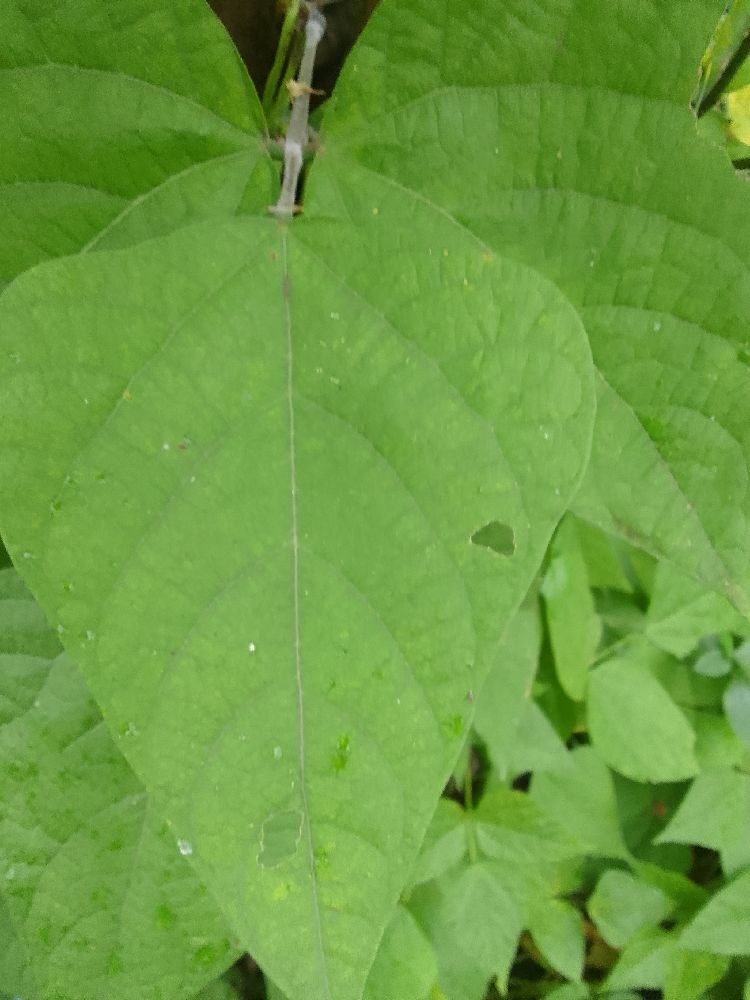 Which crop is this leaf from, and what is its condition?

common bean, healthy
